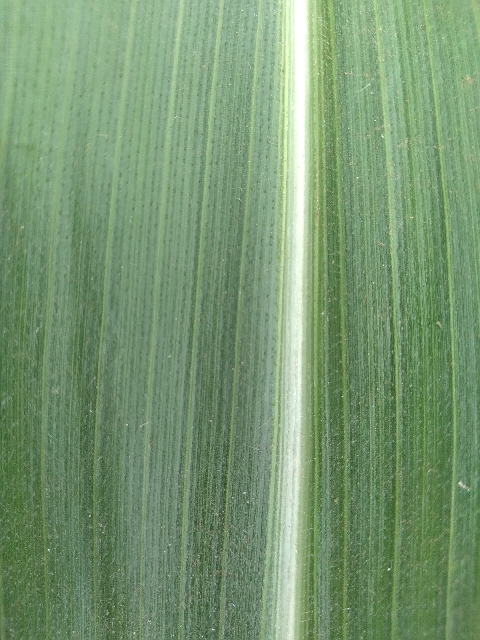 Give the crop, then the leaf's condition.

maize, healthy
